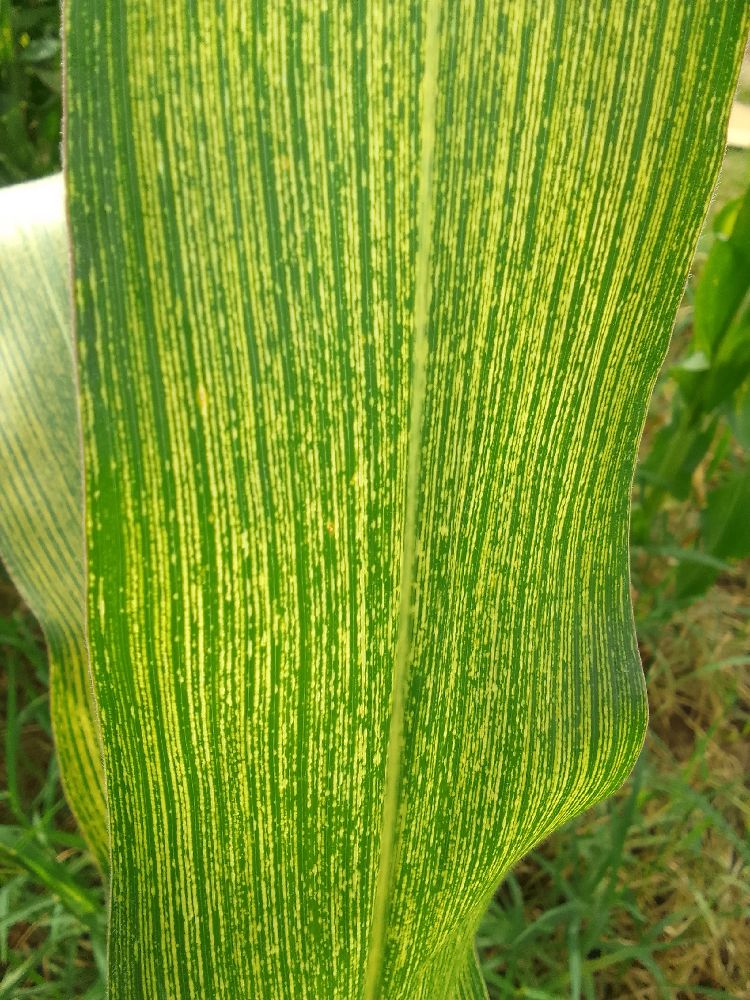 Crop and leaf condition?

maize, maize streak virus
